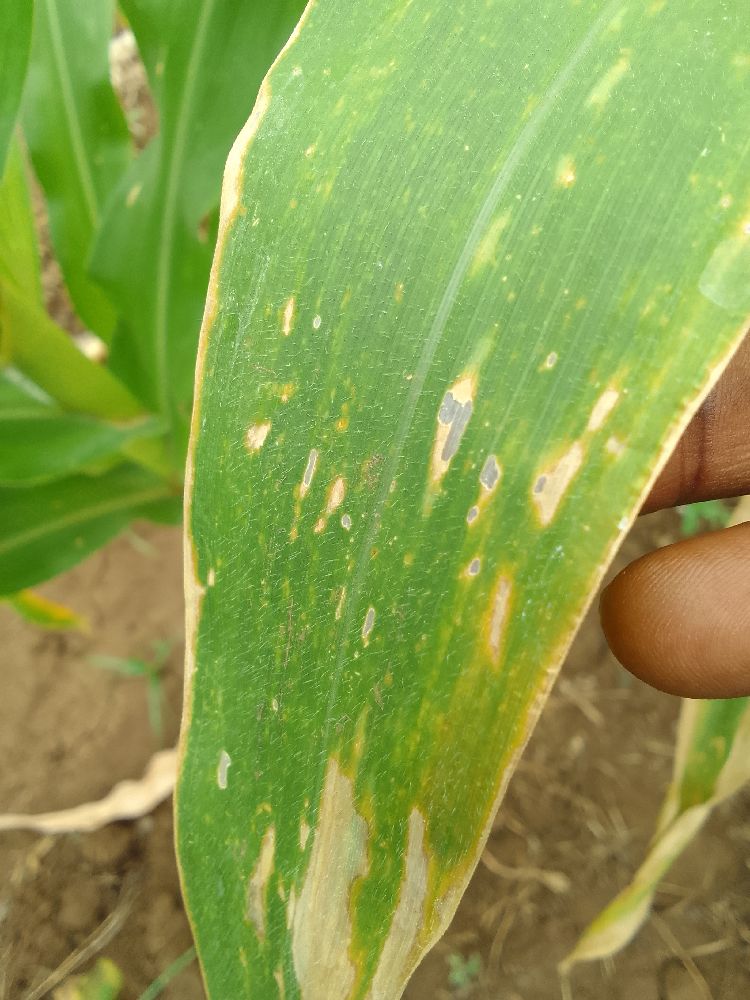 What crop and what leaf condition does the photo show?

maize, maize lethal necrosis
